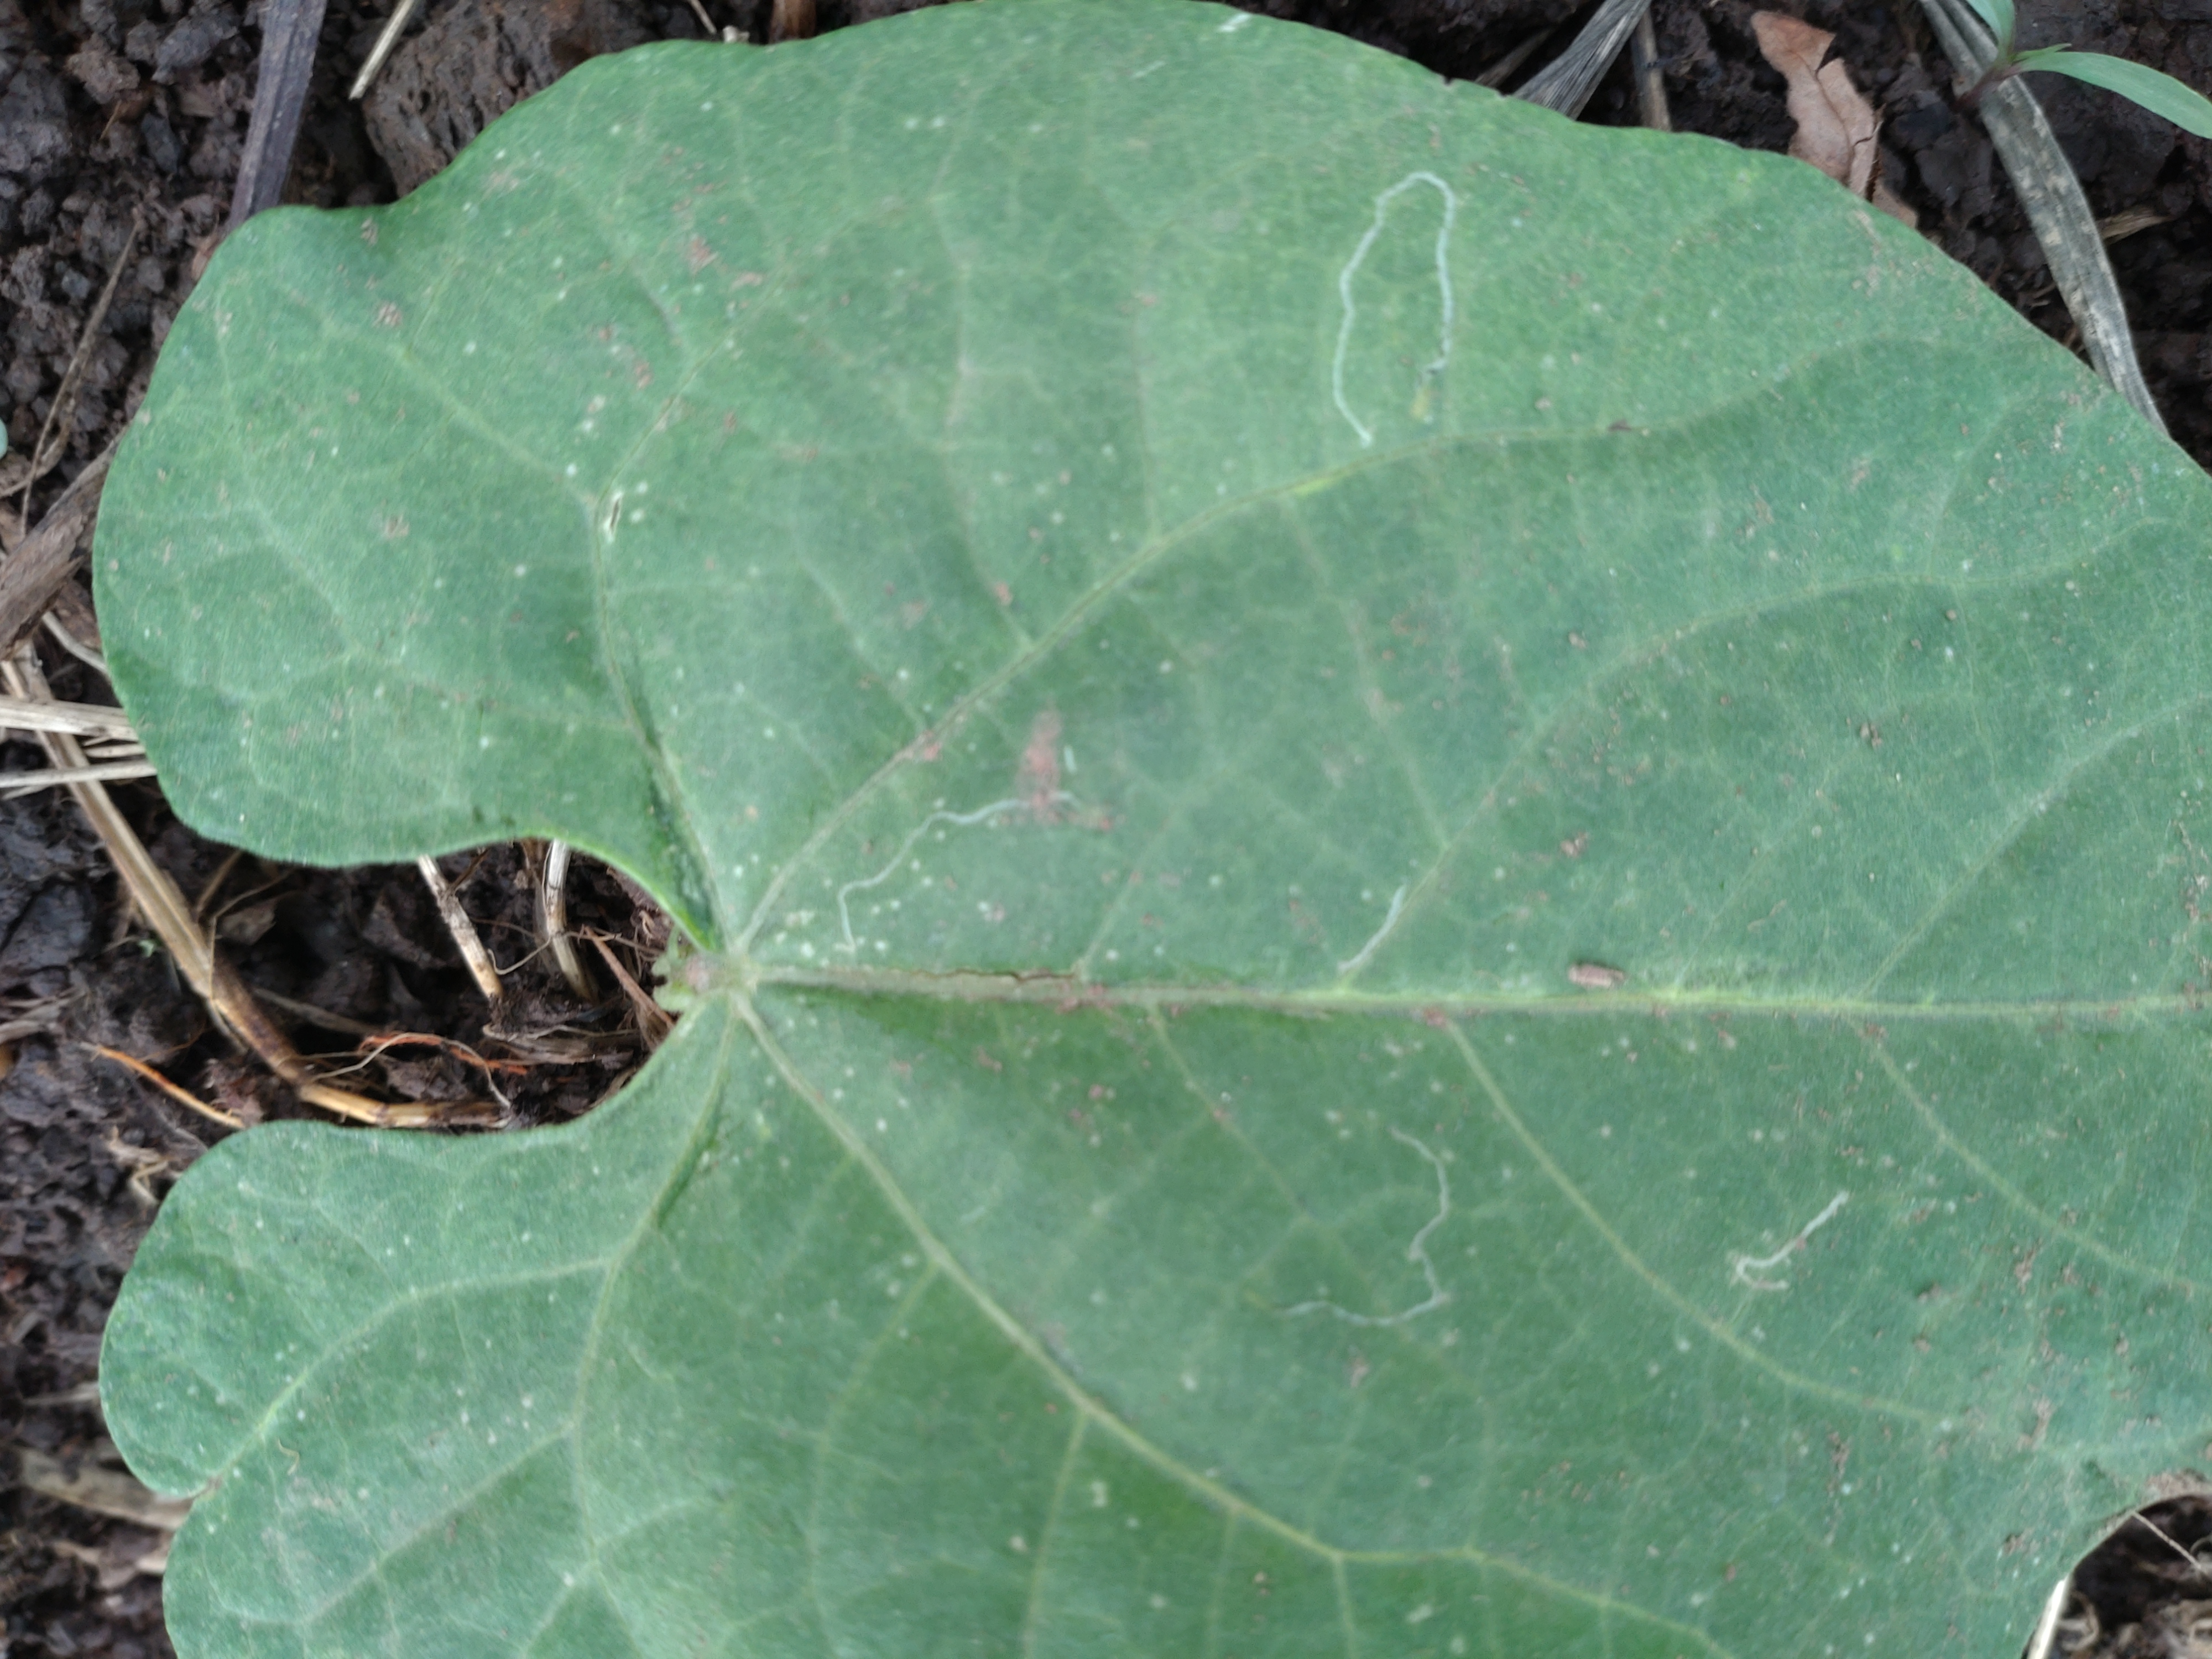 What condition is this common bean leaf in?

healthy
